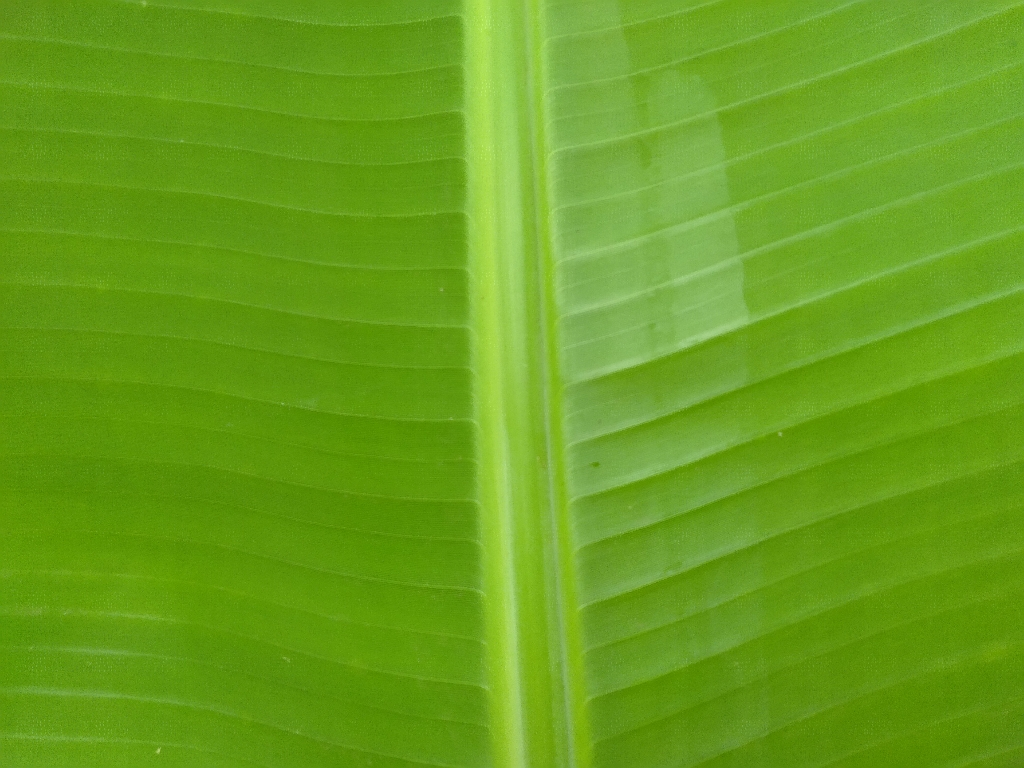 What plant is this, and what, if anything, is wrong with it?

banana, healthy
